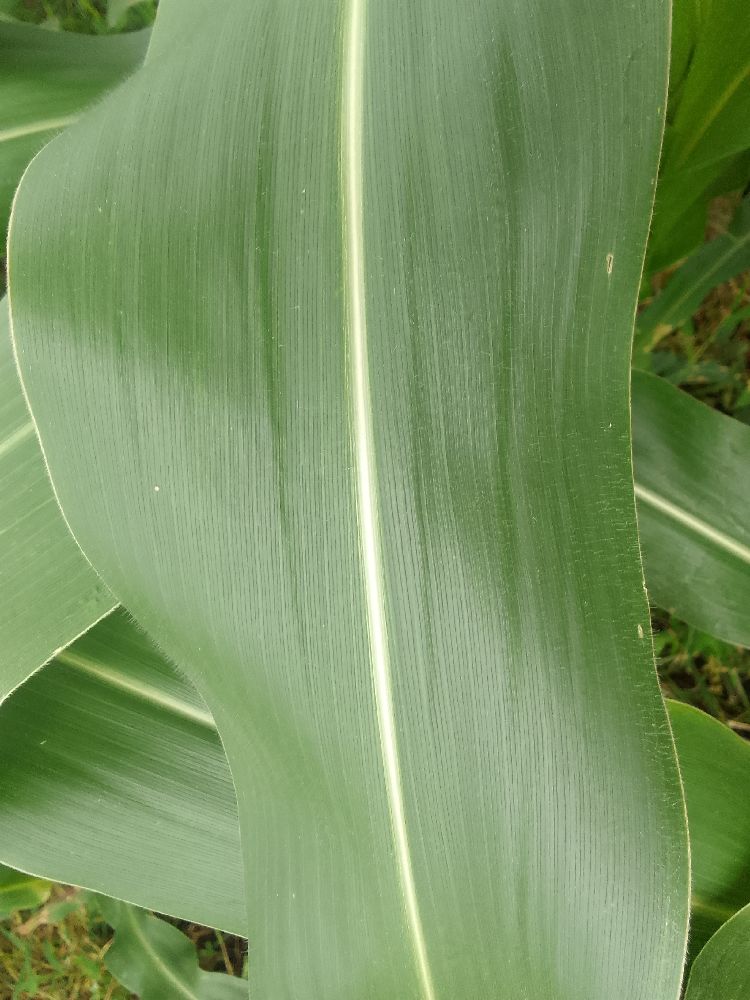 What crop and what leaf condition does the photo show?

maize, healthy
